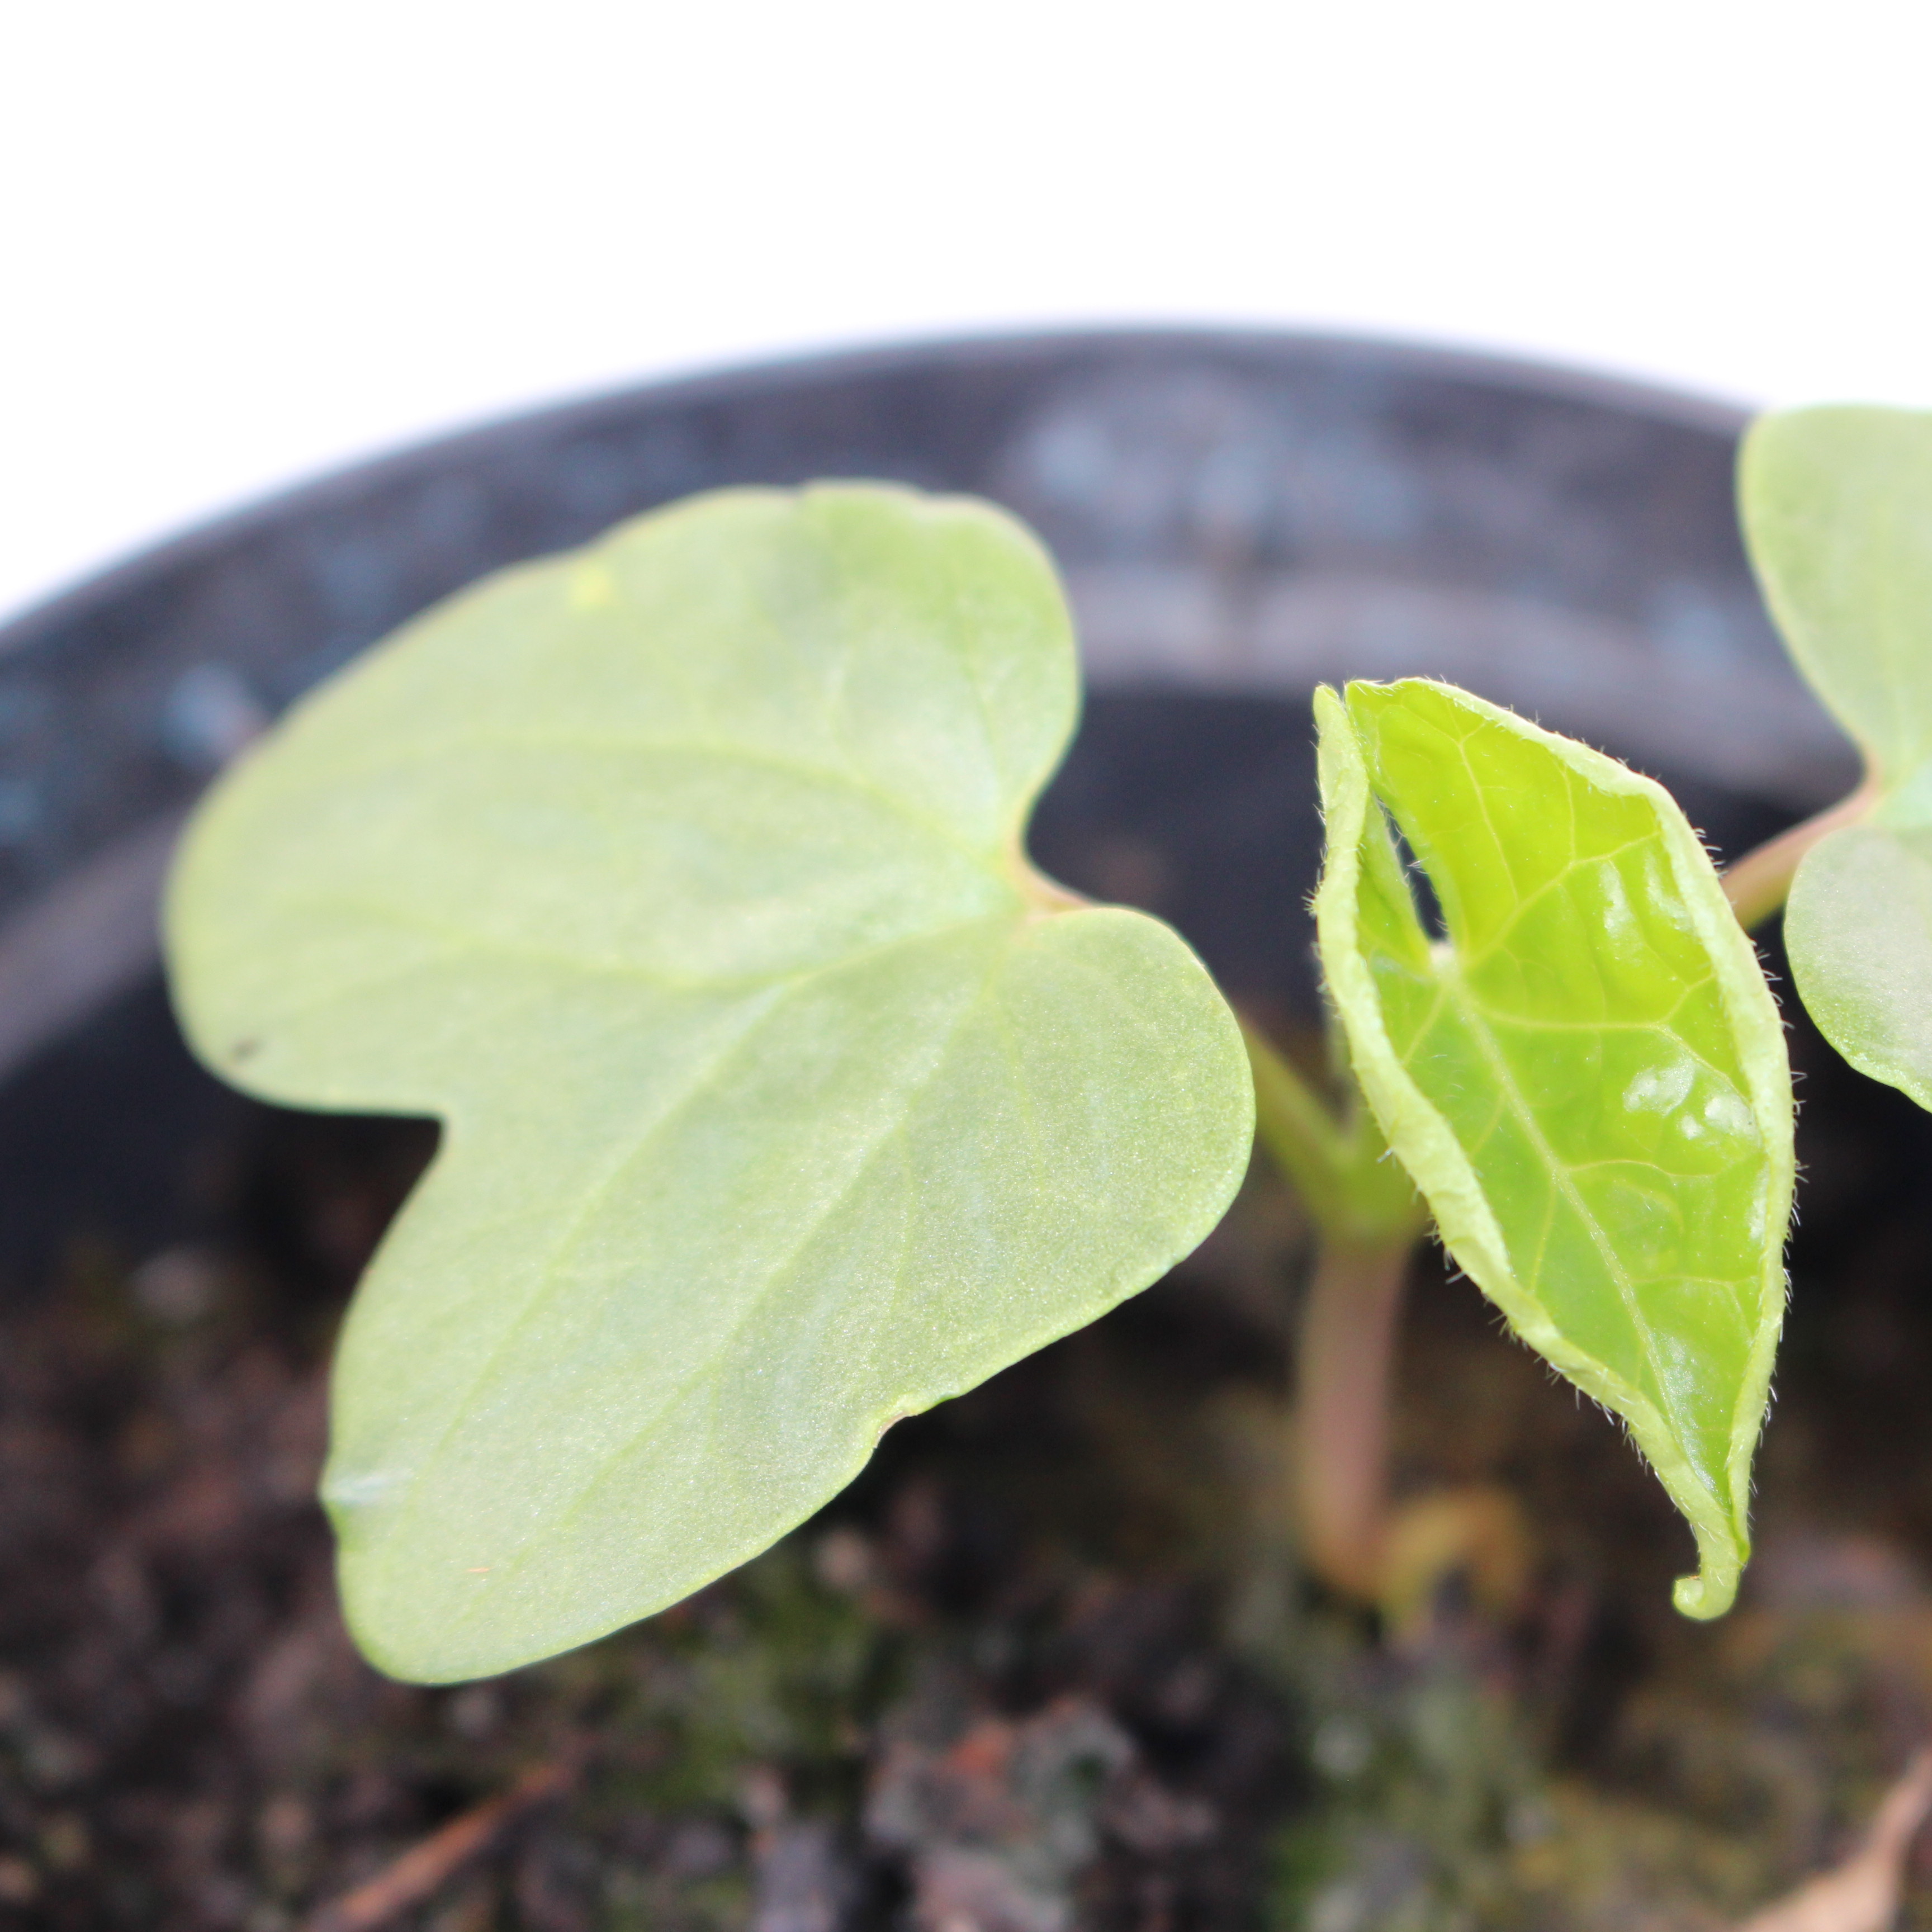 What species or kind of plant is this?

Convolvulus arvensis
